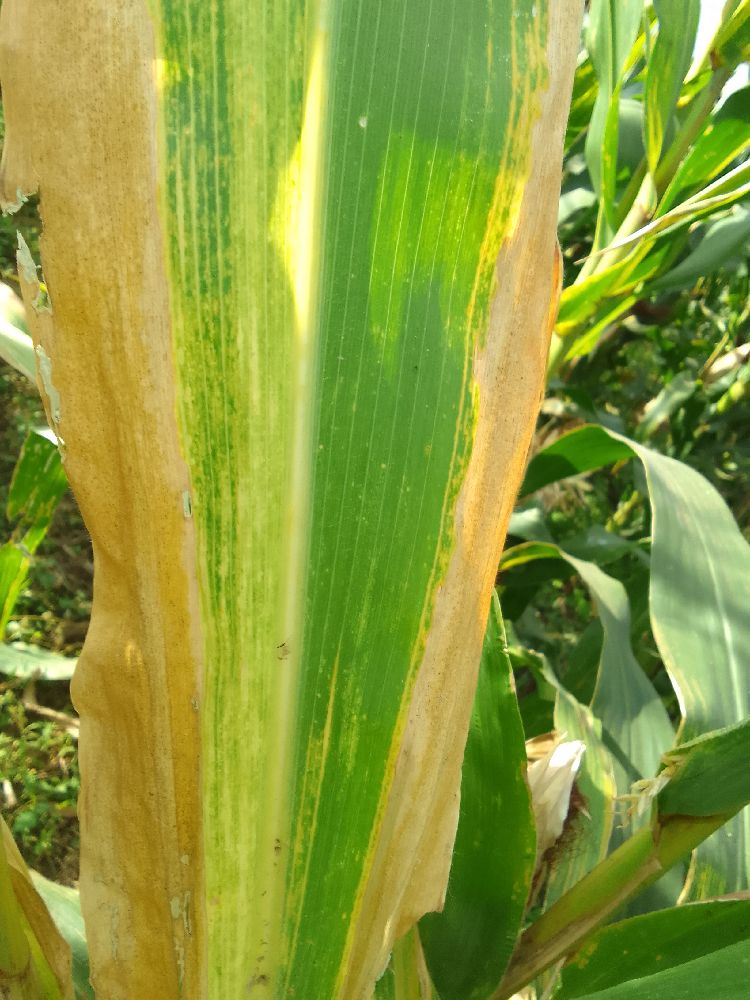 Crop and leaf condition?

maize, maize lethal necrosis
